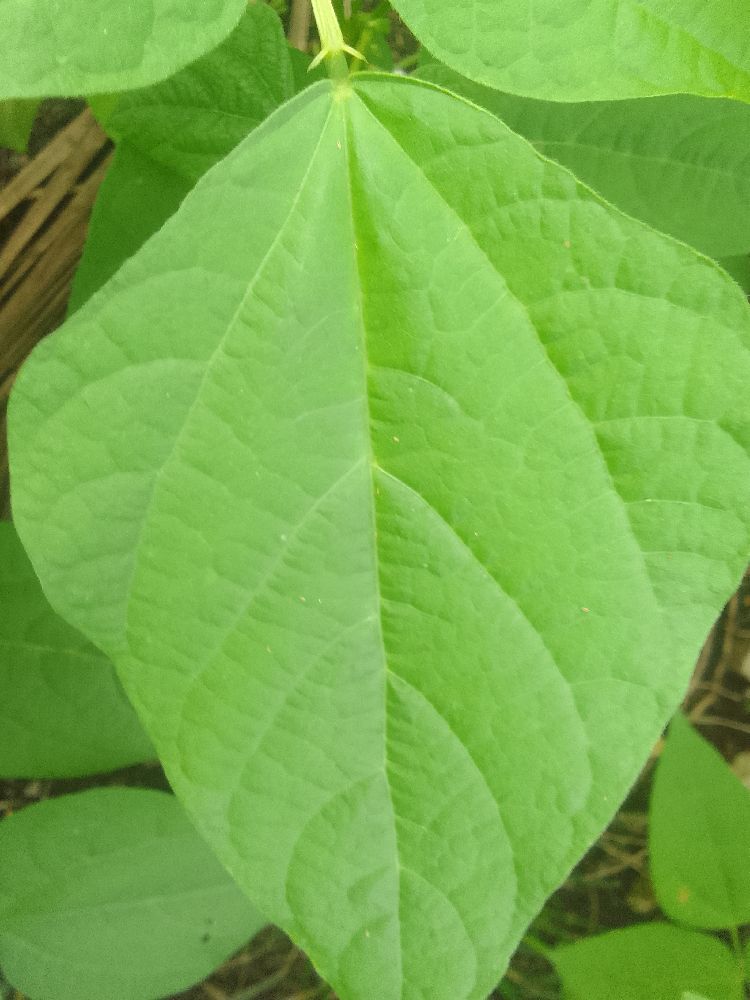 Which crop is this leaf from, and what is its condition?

common bean, healthy
